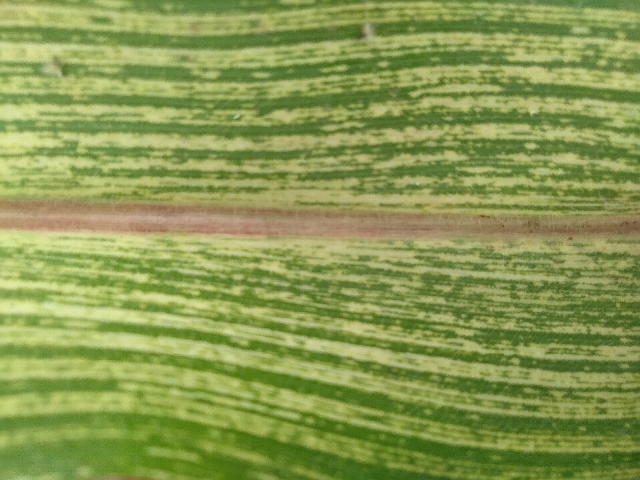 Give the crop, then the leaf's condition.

maize, maize streak virus
